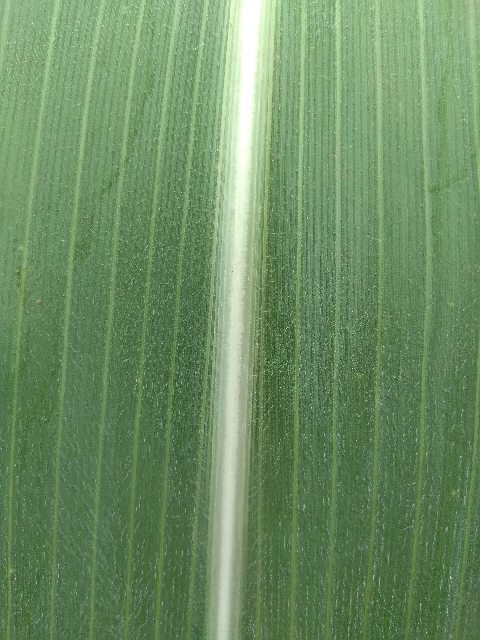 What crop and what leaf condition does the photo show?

maize, healthy
